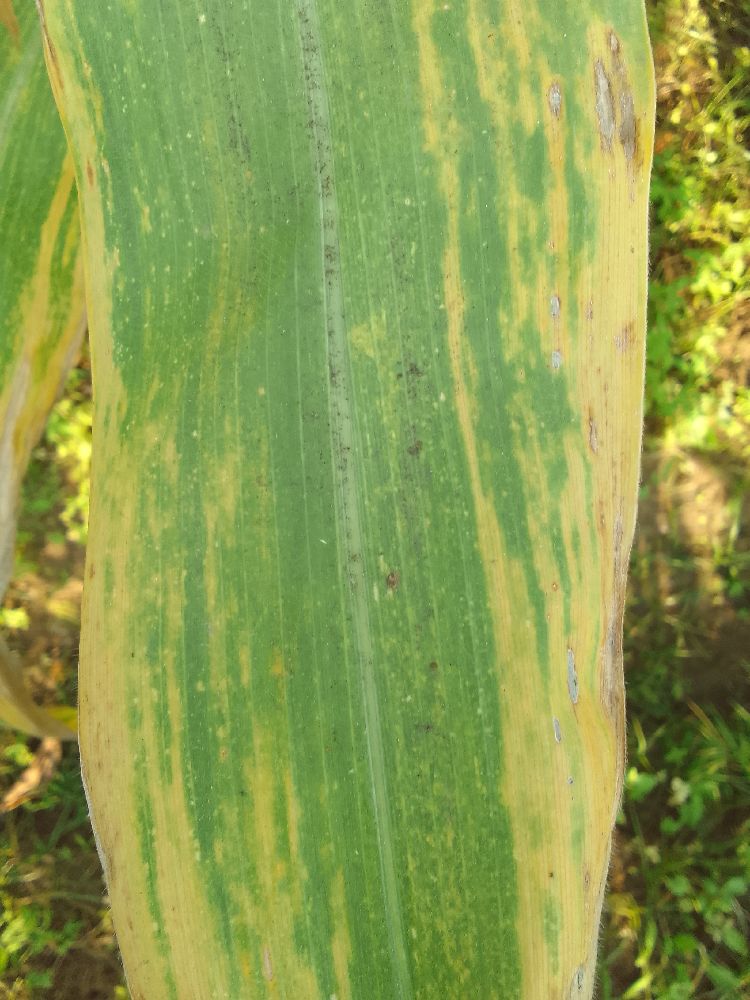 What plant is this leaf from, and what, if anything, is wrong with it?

maize, maize lethal necrosis
